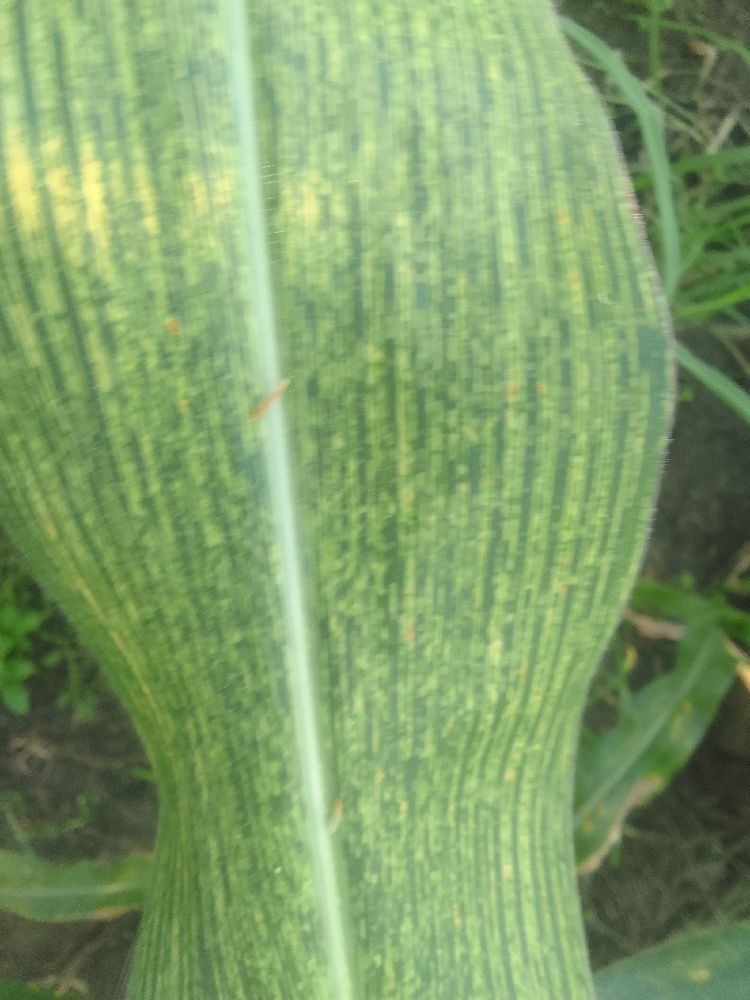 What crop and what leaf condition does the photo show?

maize, maize streak virus
